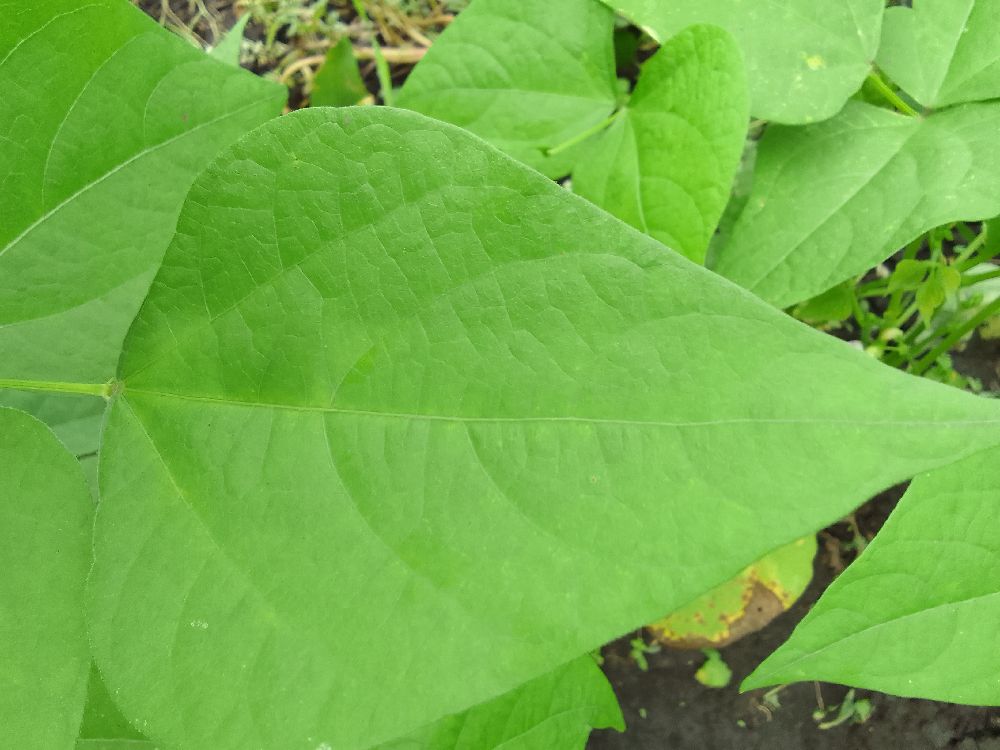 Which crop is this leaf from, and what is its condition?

common bean, healthy
